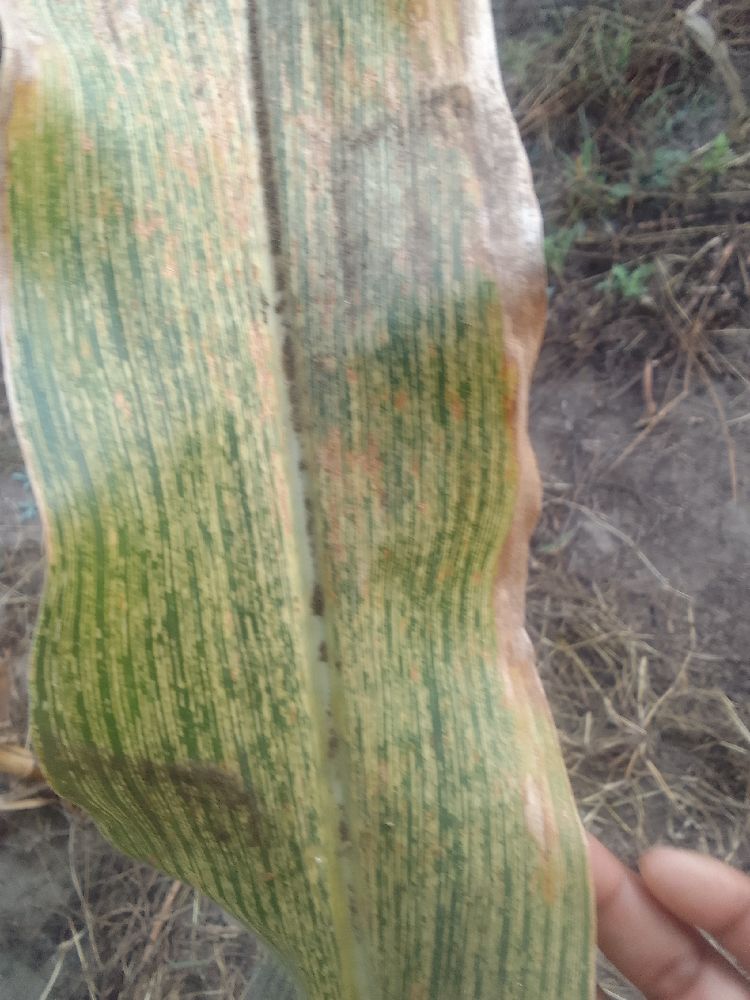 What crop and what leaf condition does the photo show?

maize, healthy
